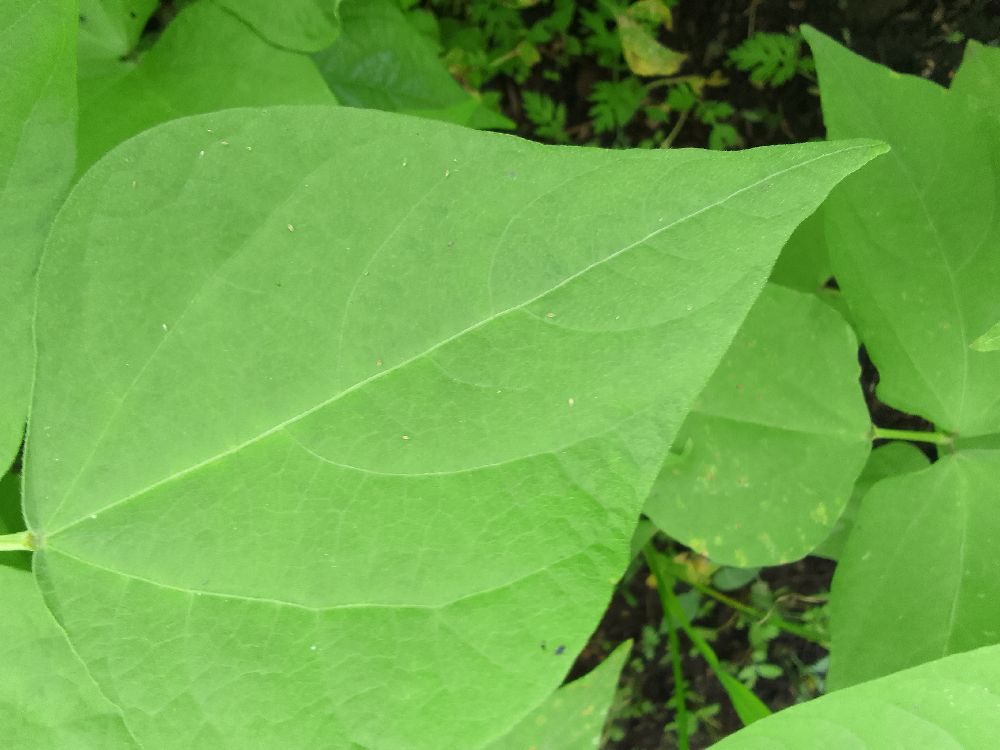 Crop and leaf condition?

common bean, healthy
